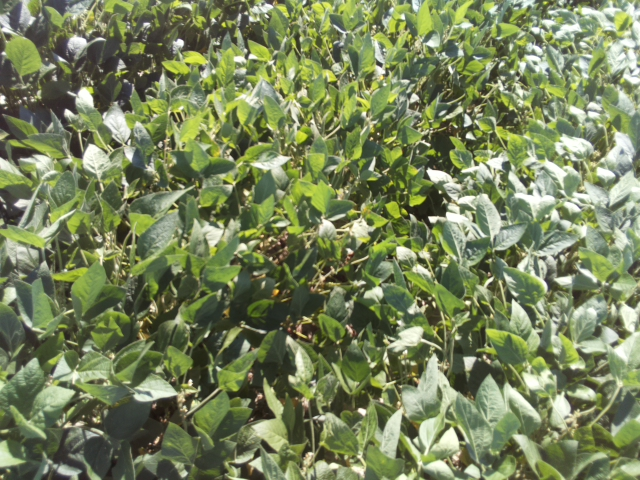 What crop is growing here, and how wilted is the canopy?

soybean, slight leaflet or petiole turgor loss in upper canopy
